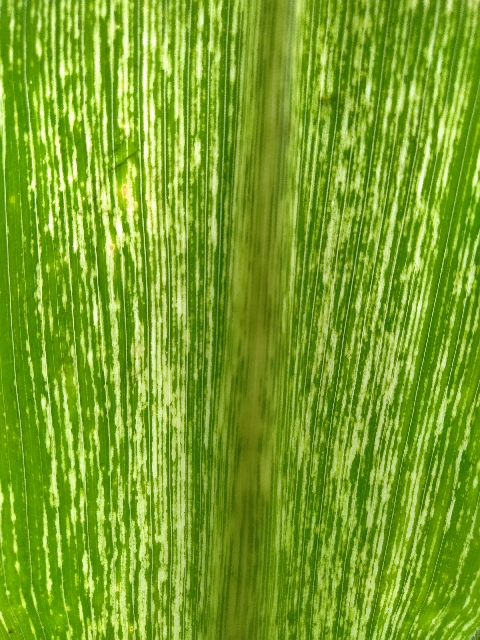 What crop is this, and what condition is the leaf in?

maize, maize streak virus
